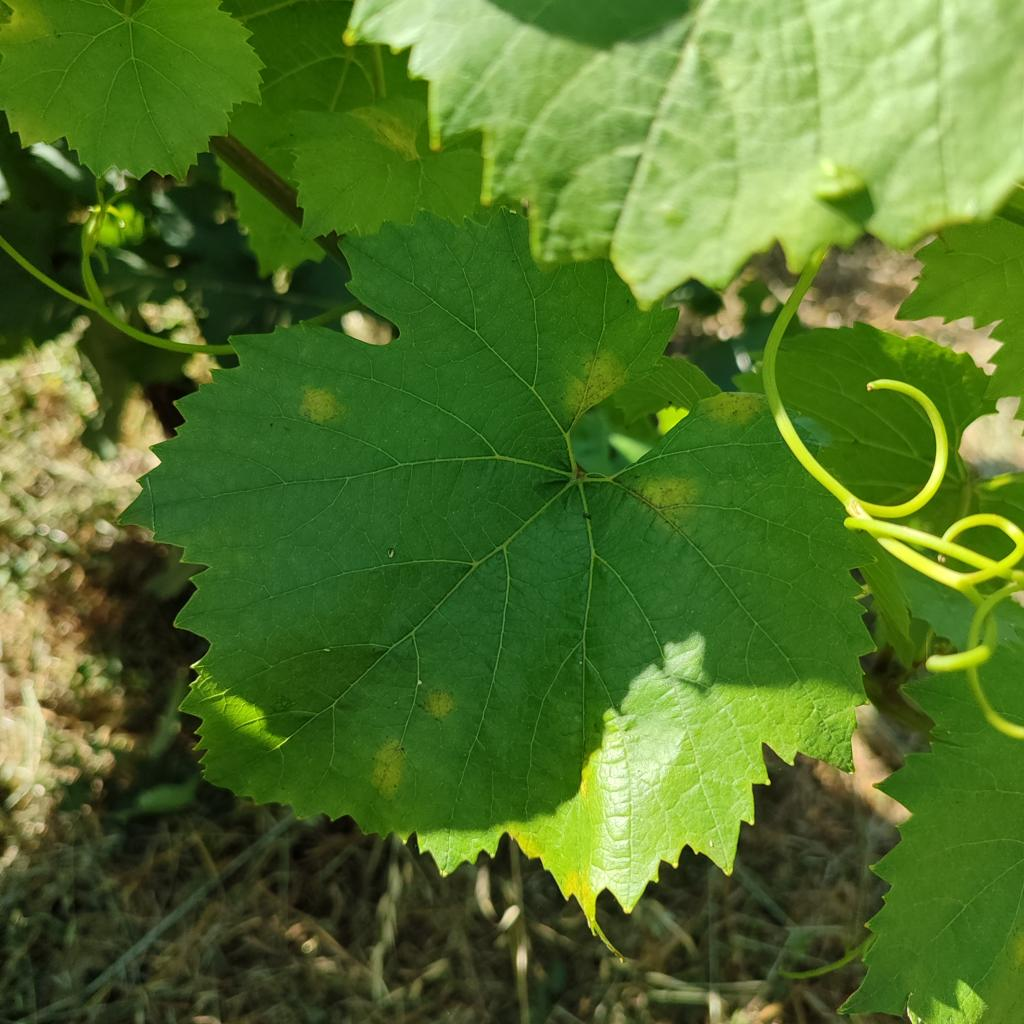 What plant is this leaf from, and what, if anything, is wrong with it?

grapevine, downy mildew
